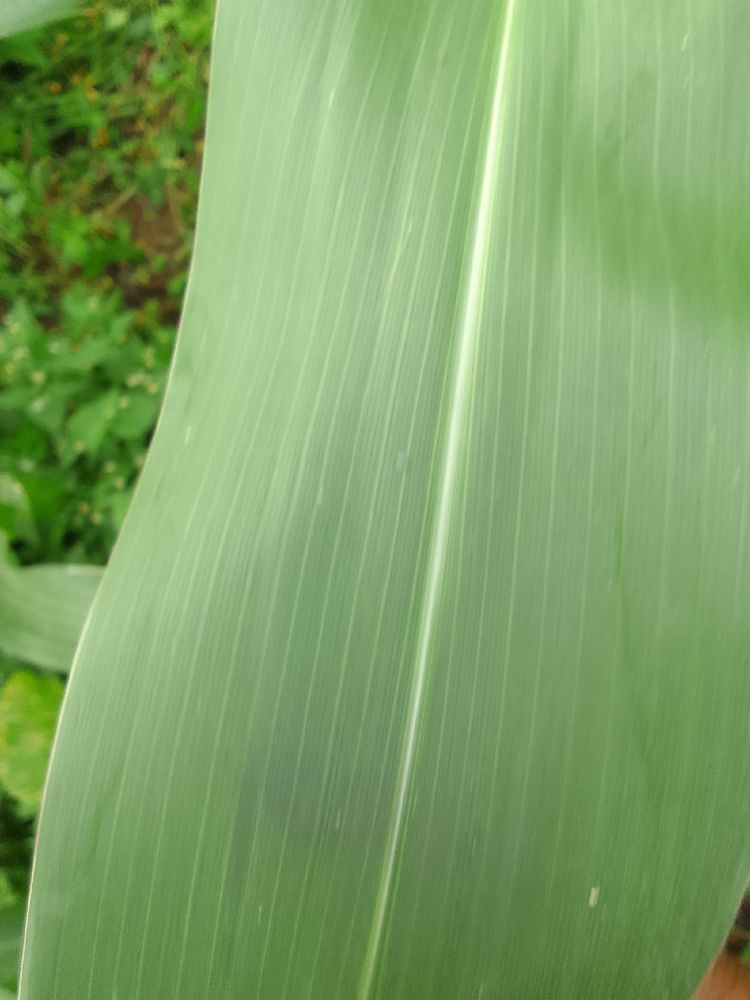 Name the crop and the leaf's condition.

maize, healthy
